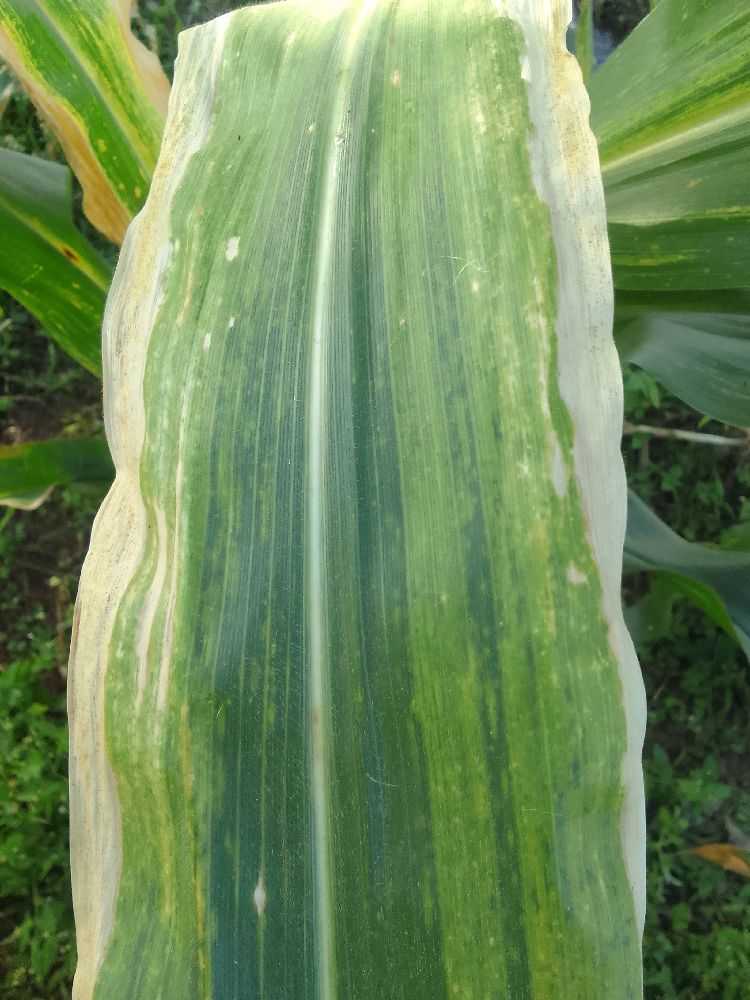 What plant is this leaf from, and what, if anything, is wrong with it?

maize, maize lethal necrosis
